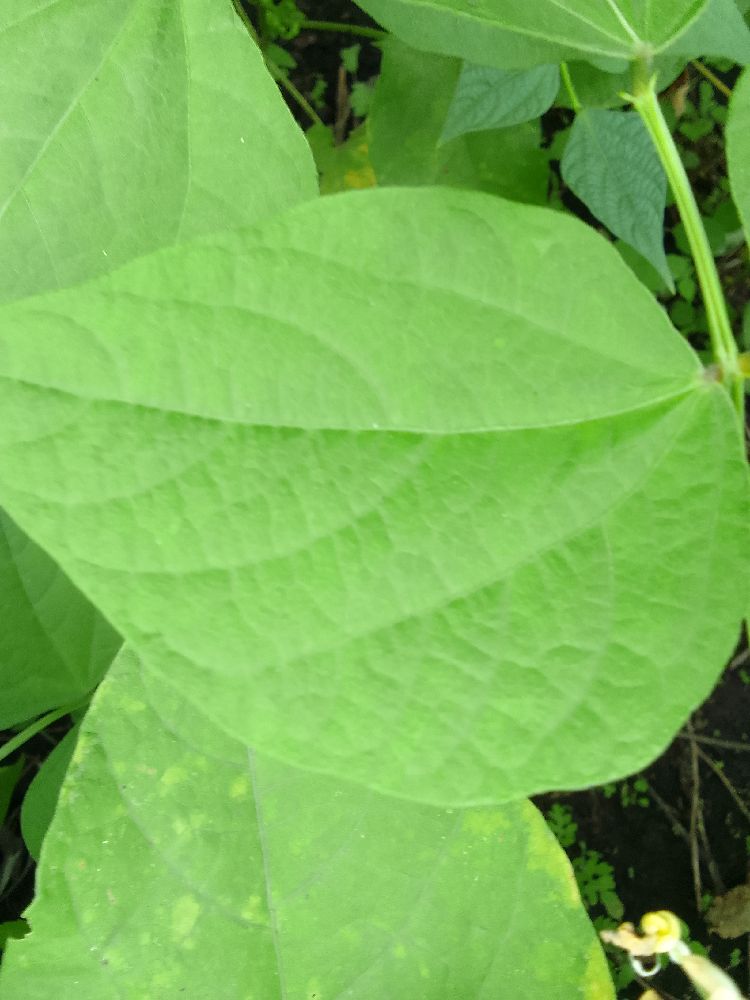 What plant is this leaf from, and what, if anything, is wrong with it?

common bean, healthy
